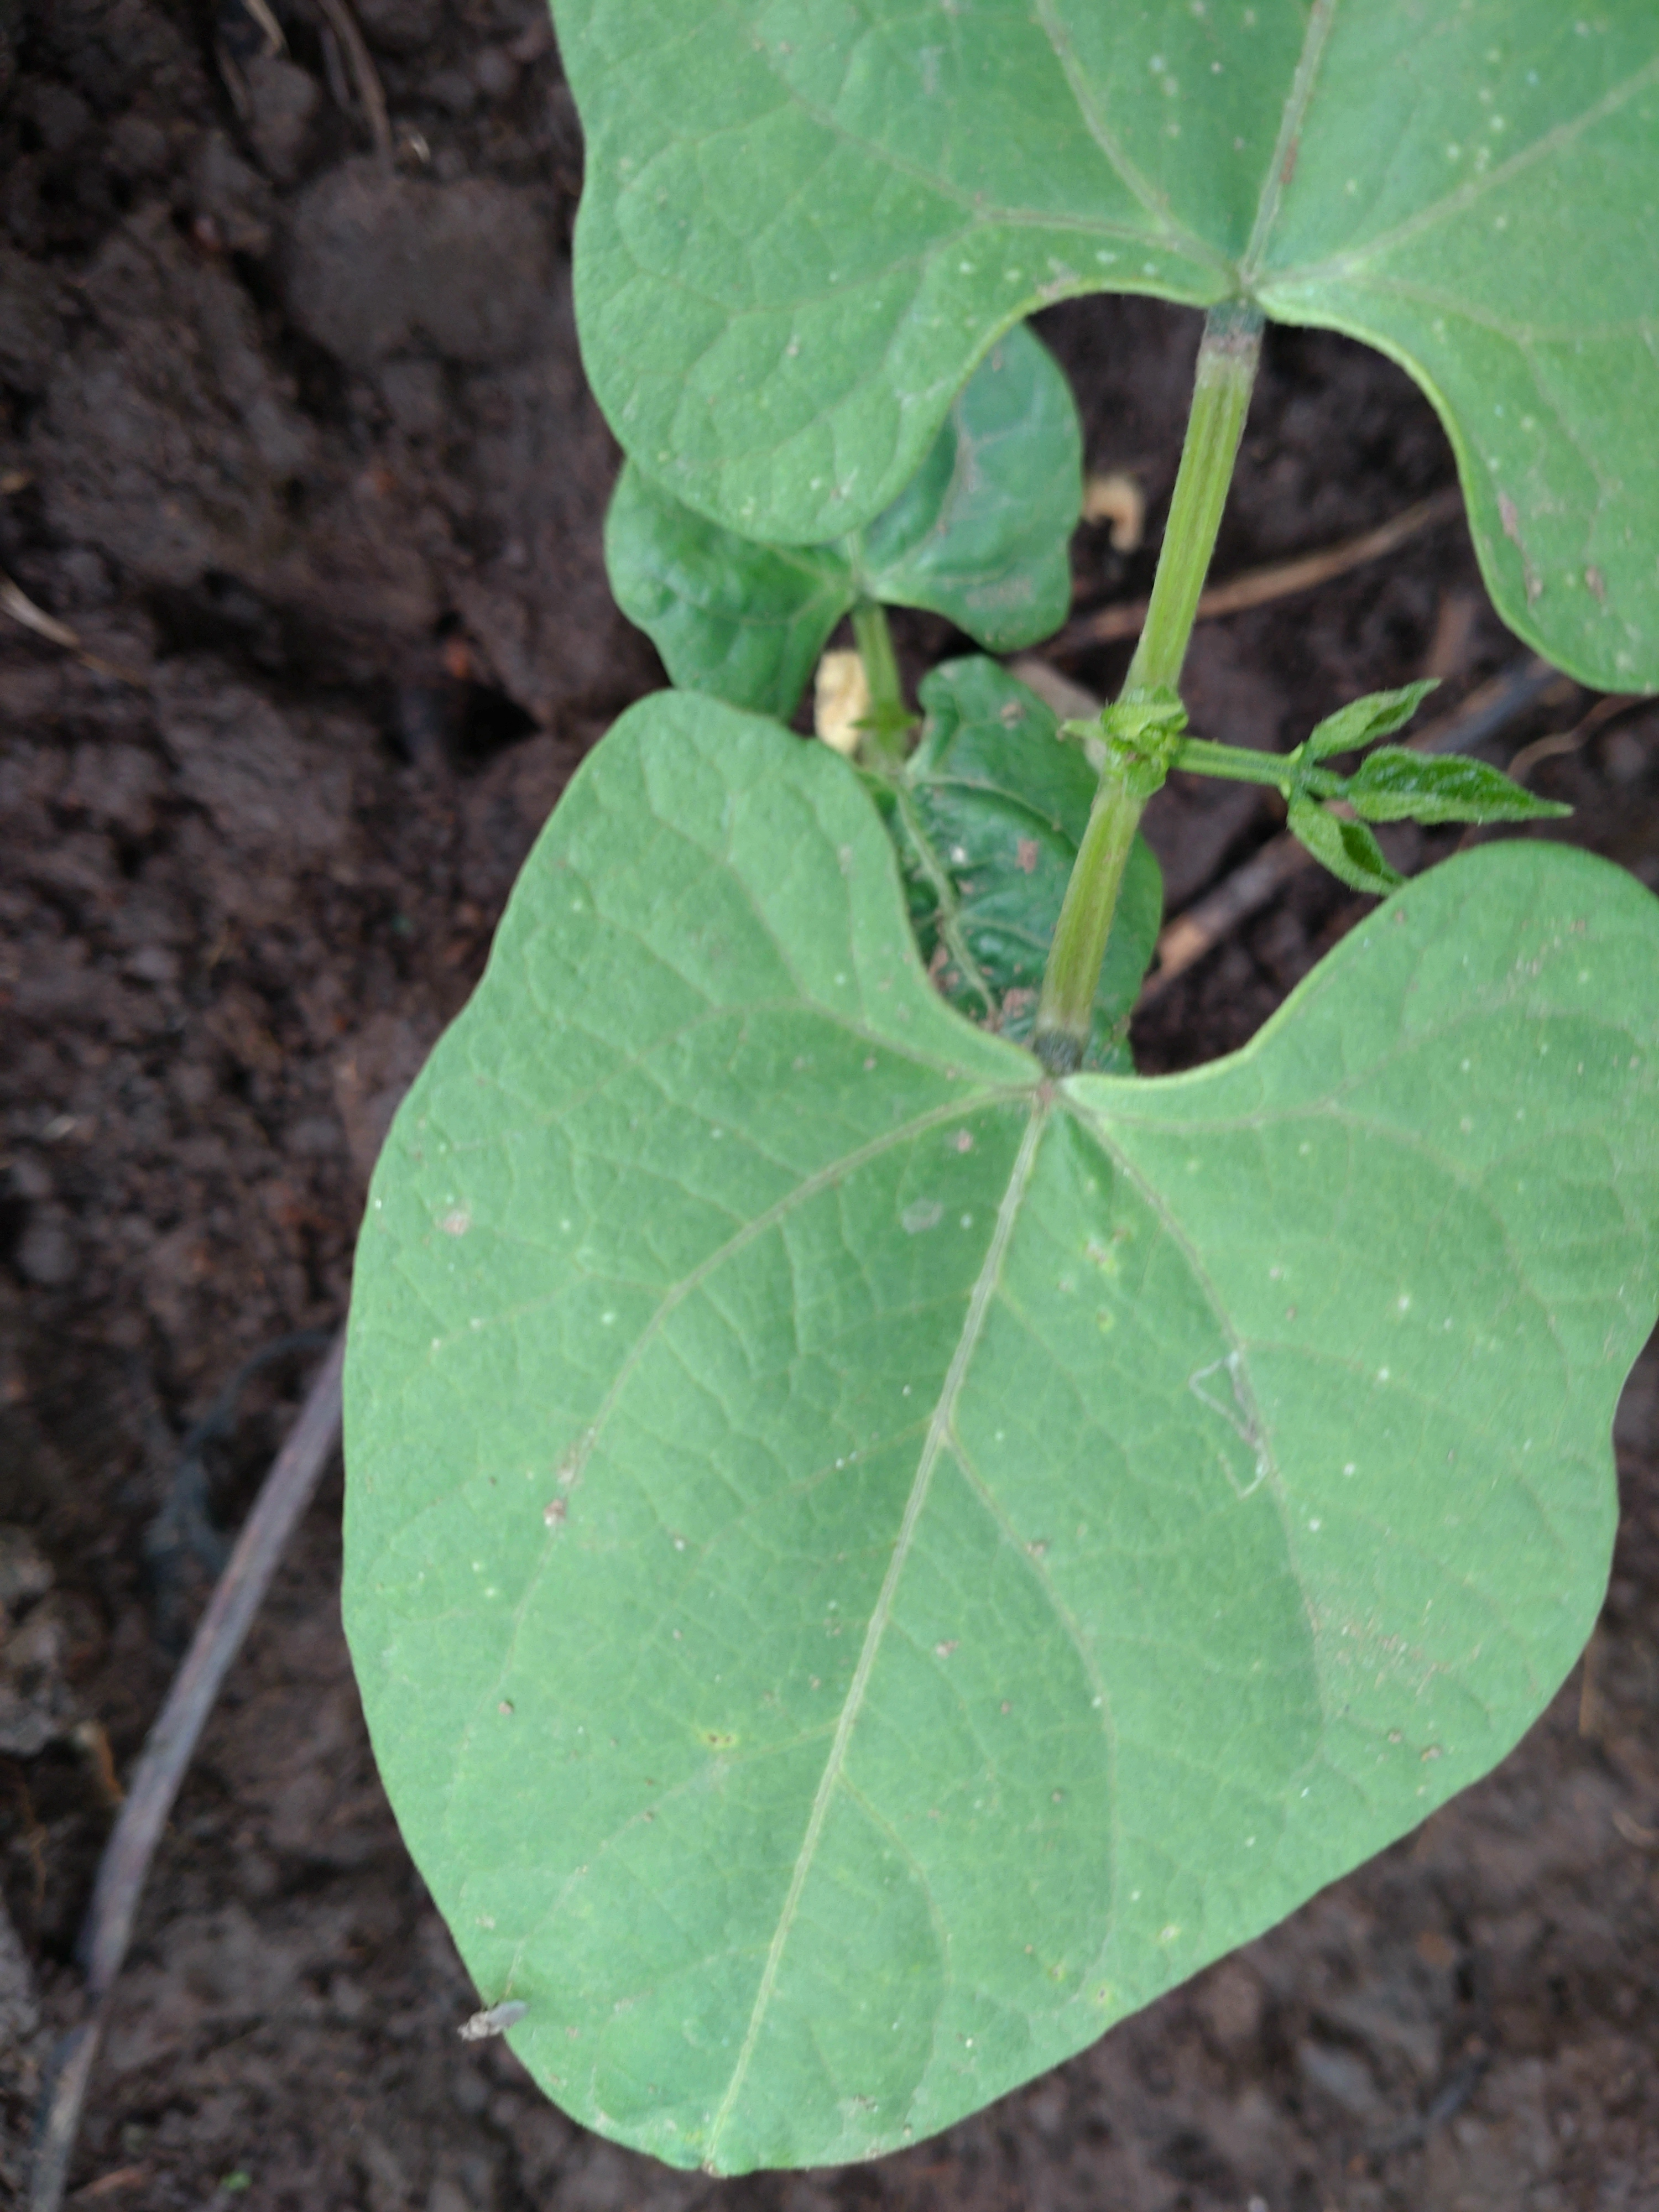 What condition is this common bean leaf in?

healthy
